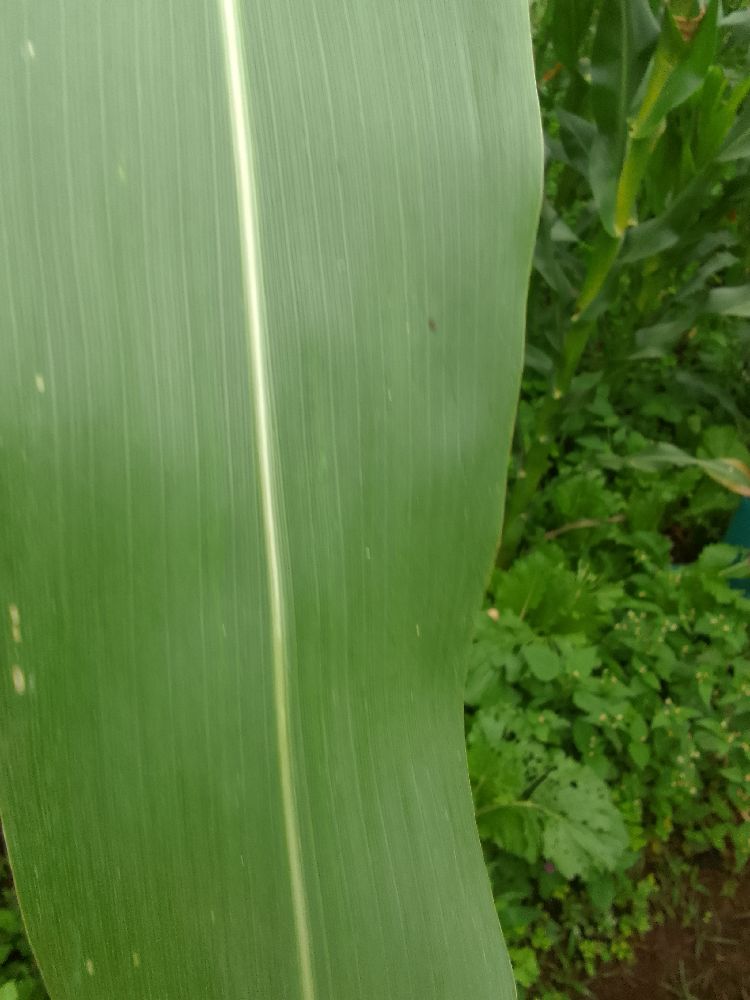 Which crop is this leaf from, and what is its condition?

maize, healthy
